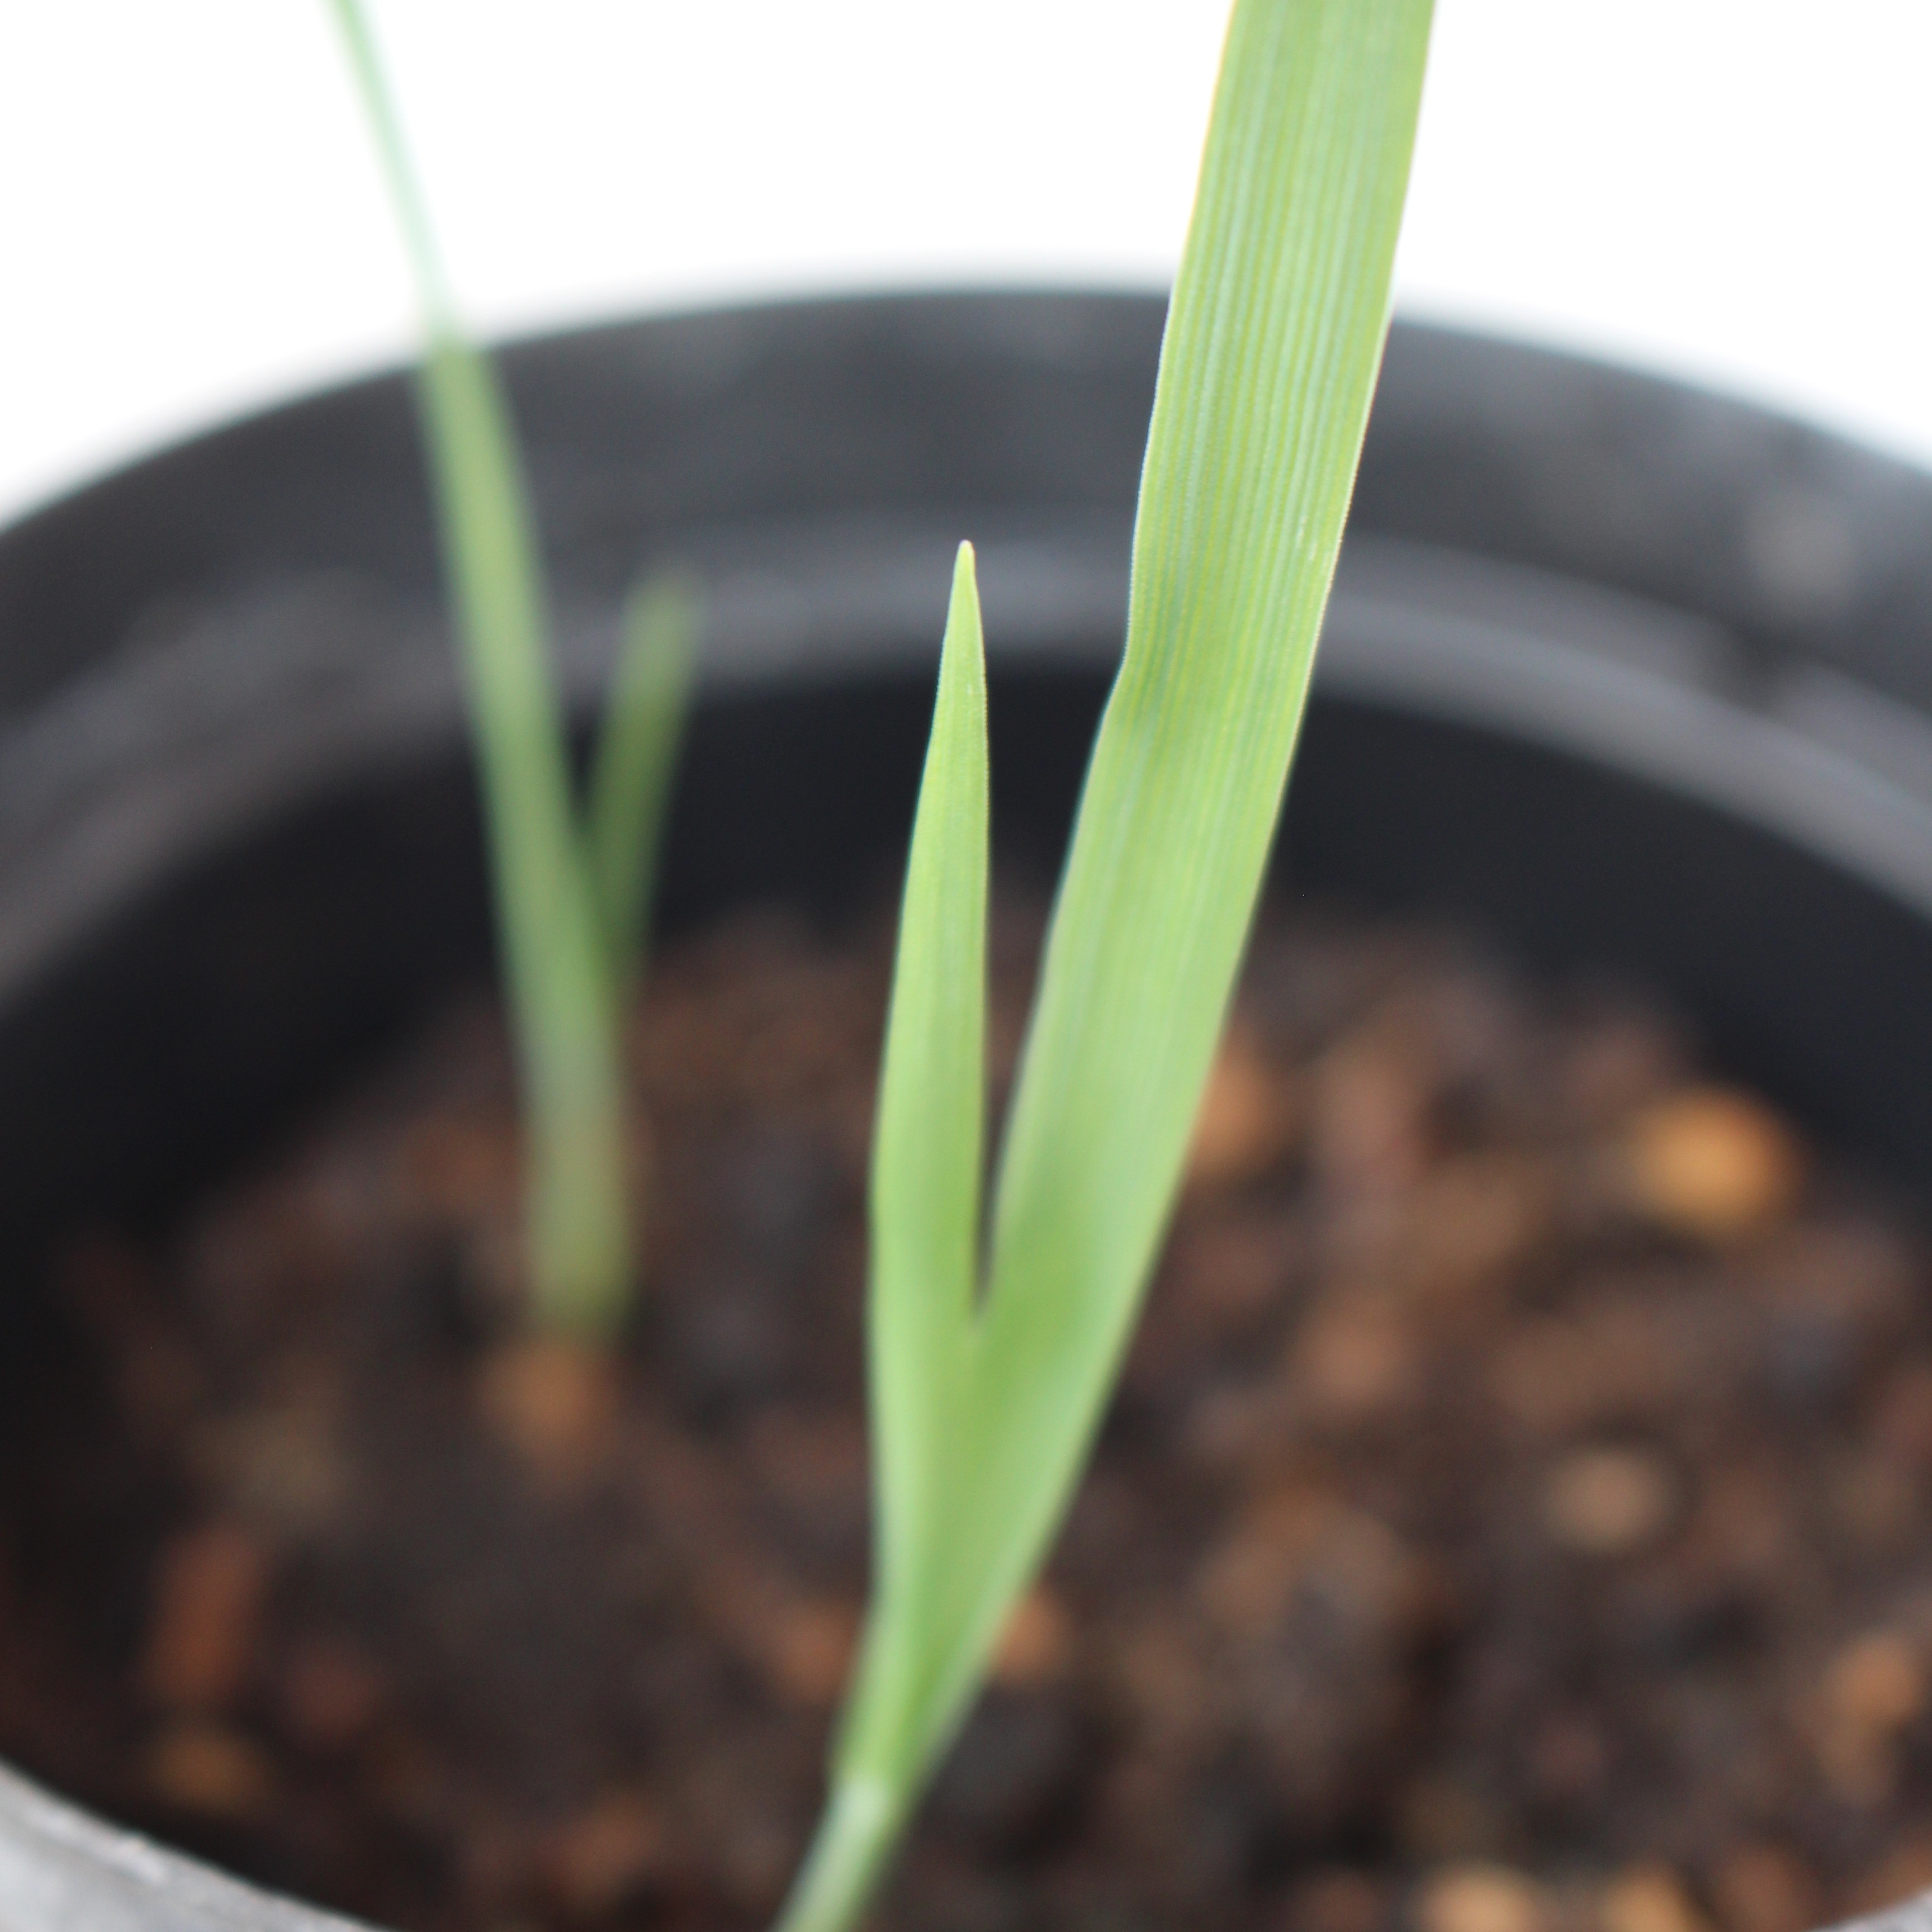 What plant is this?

Avena sterilis
